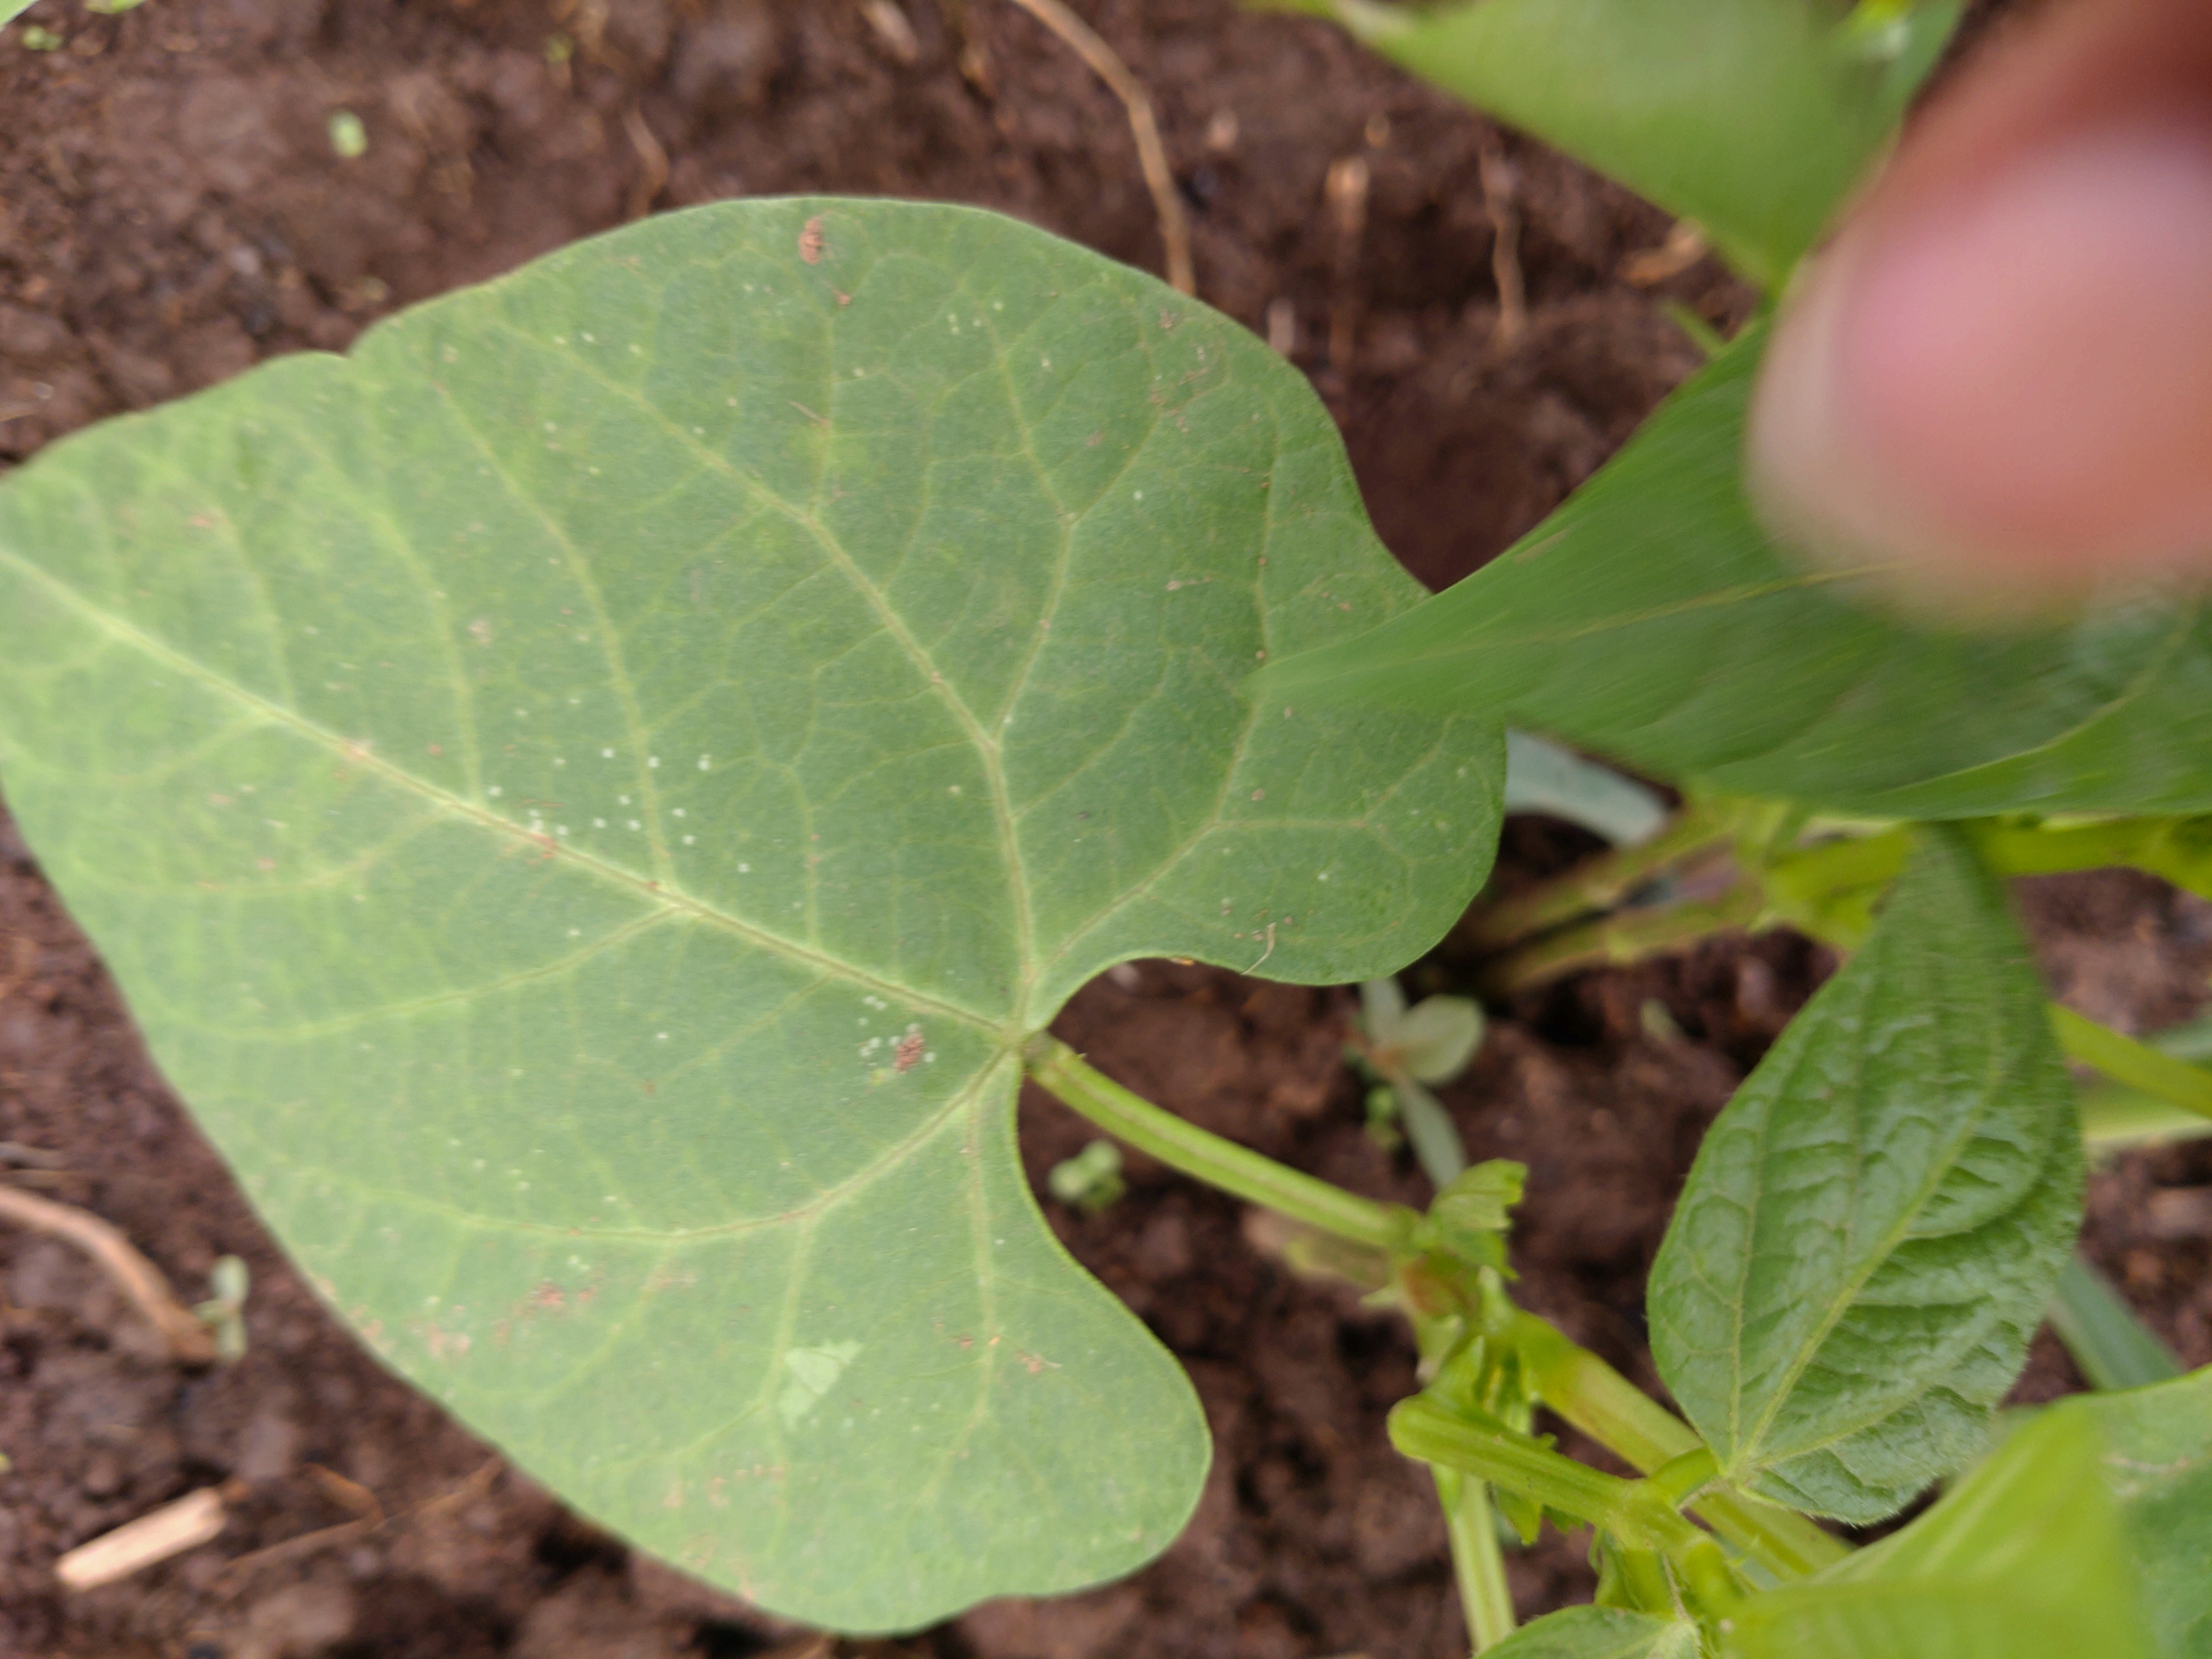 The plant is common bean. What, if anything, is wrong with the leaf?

healthy
